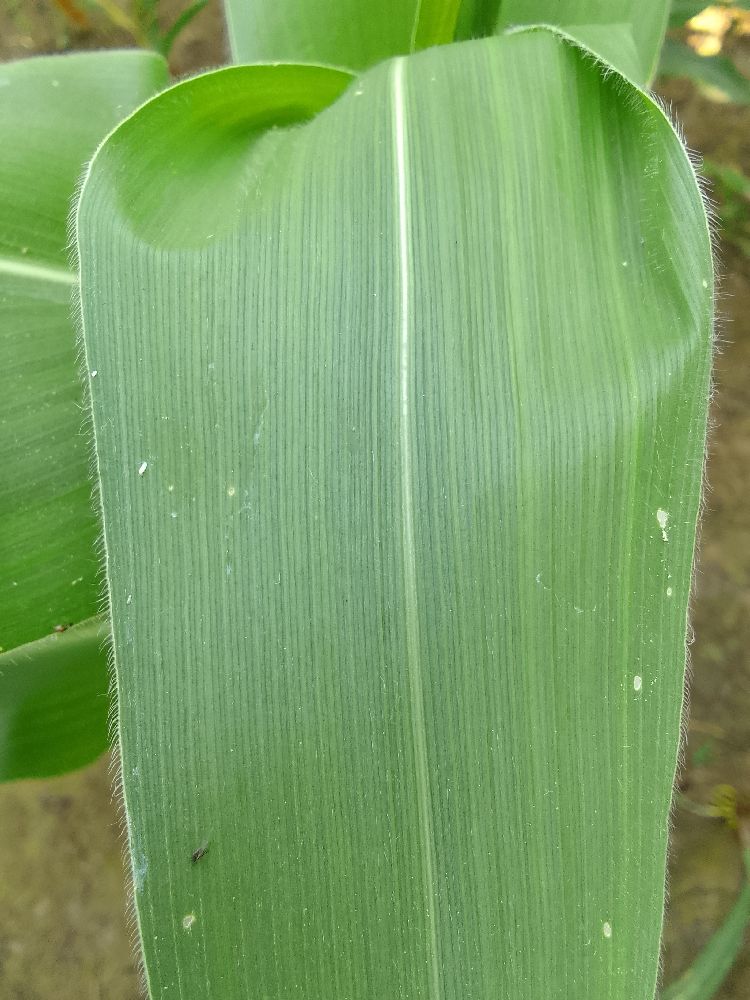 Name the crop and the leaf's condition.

maize, healthy
